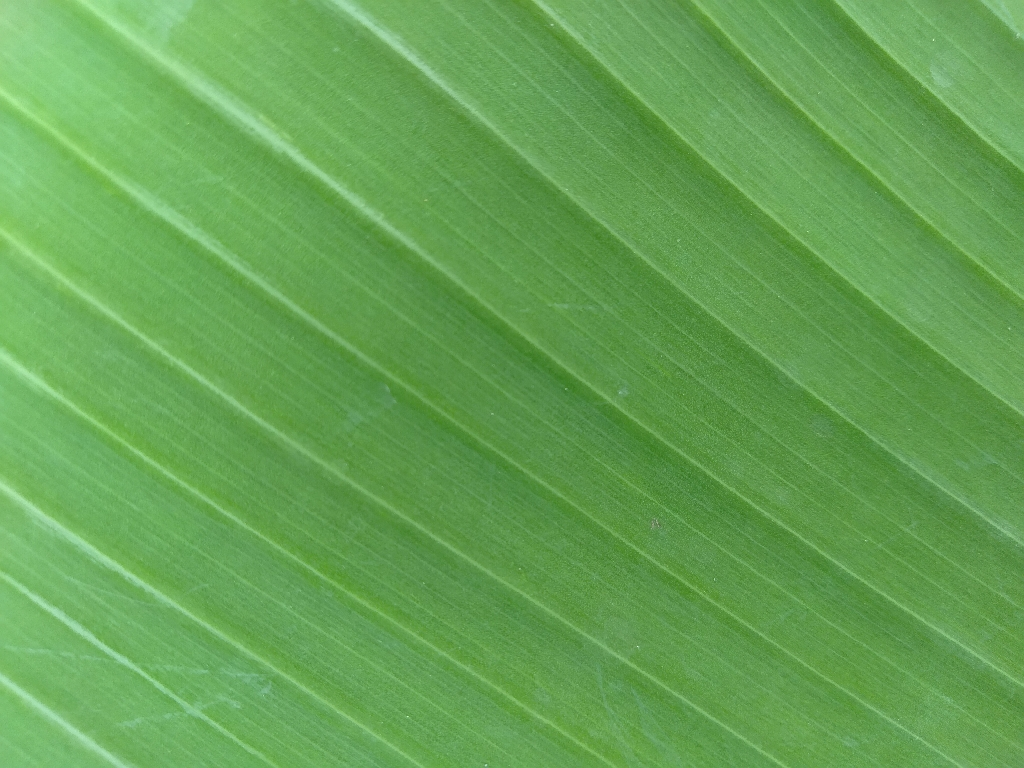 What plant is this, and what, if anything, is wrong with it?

banana, healthy
